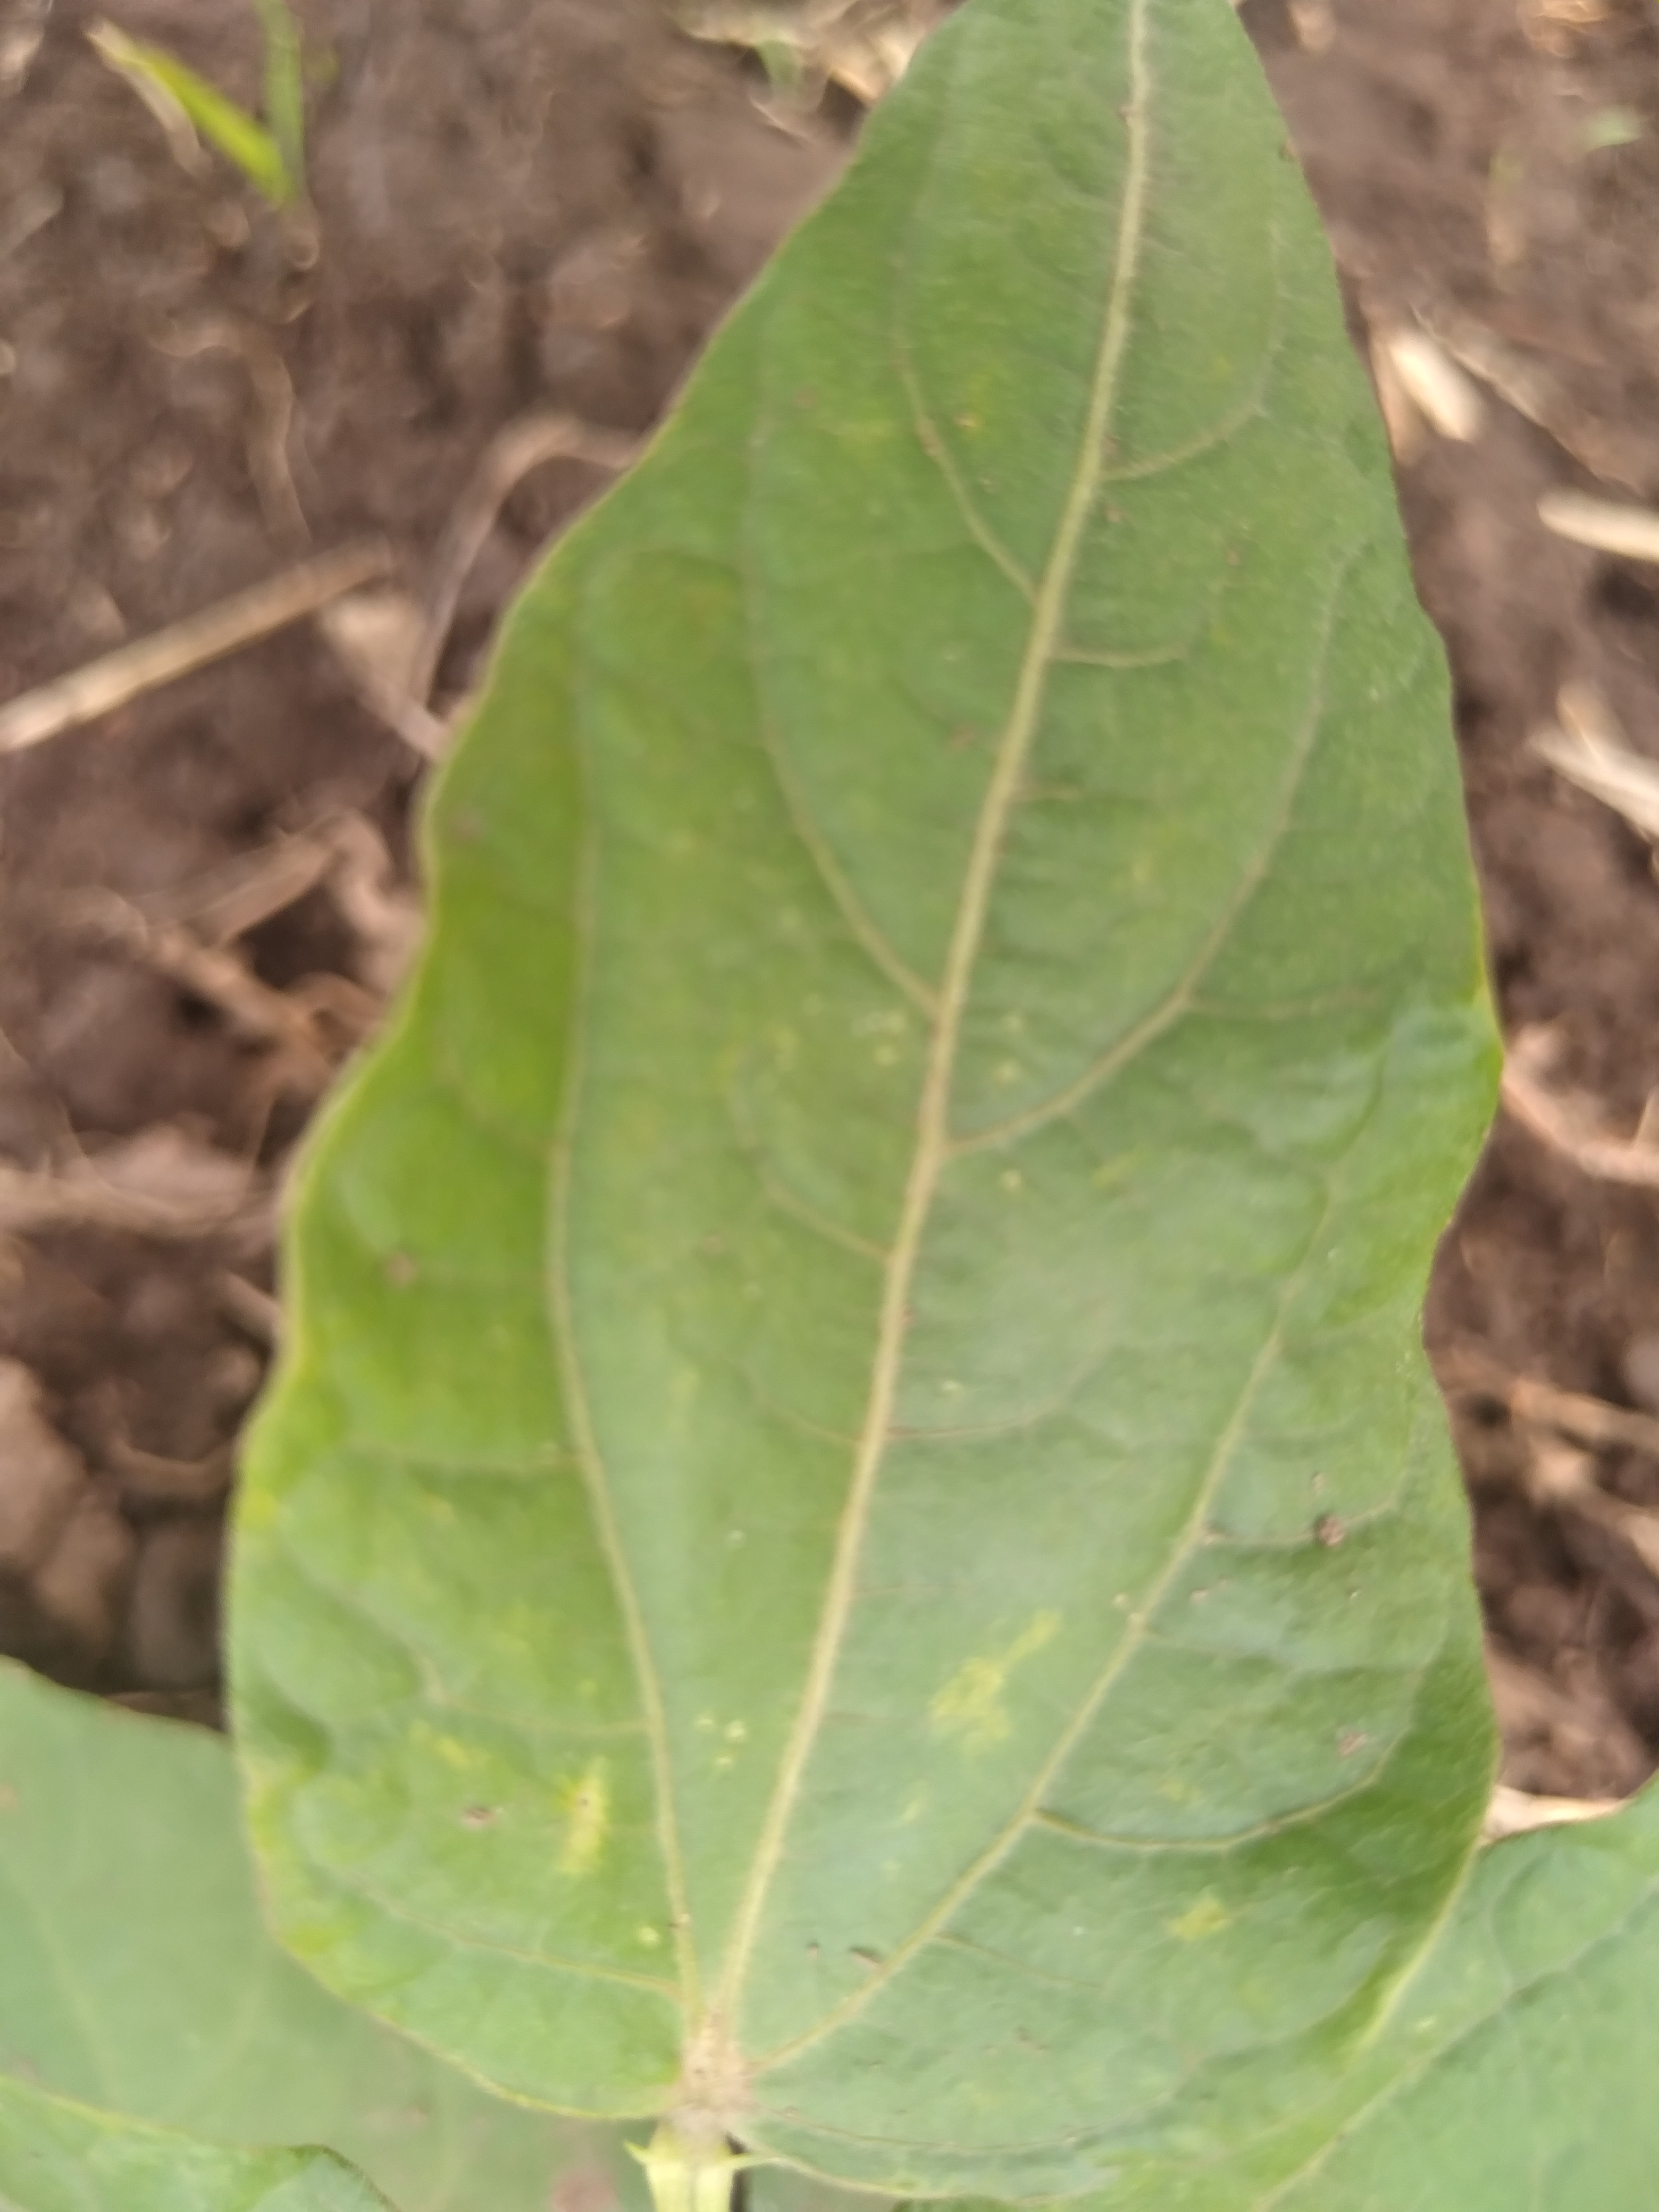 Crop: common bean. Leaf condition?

healthy
